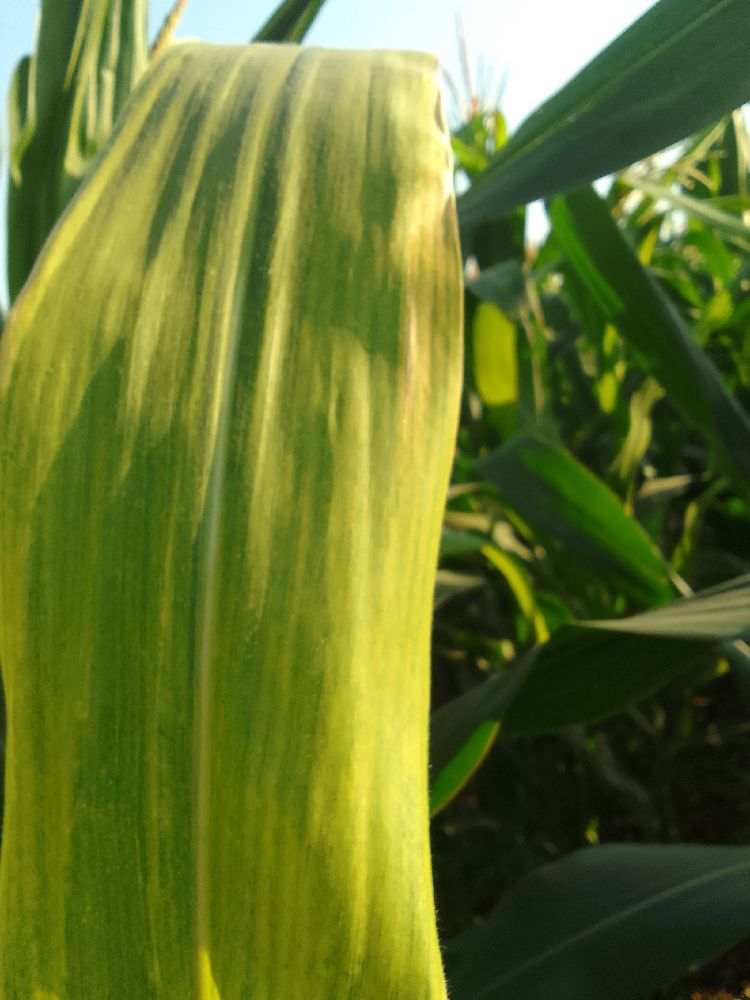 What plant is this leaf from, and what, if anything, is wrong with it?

maize, maize lethal necrosis
